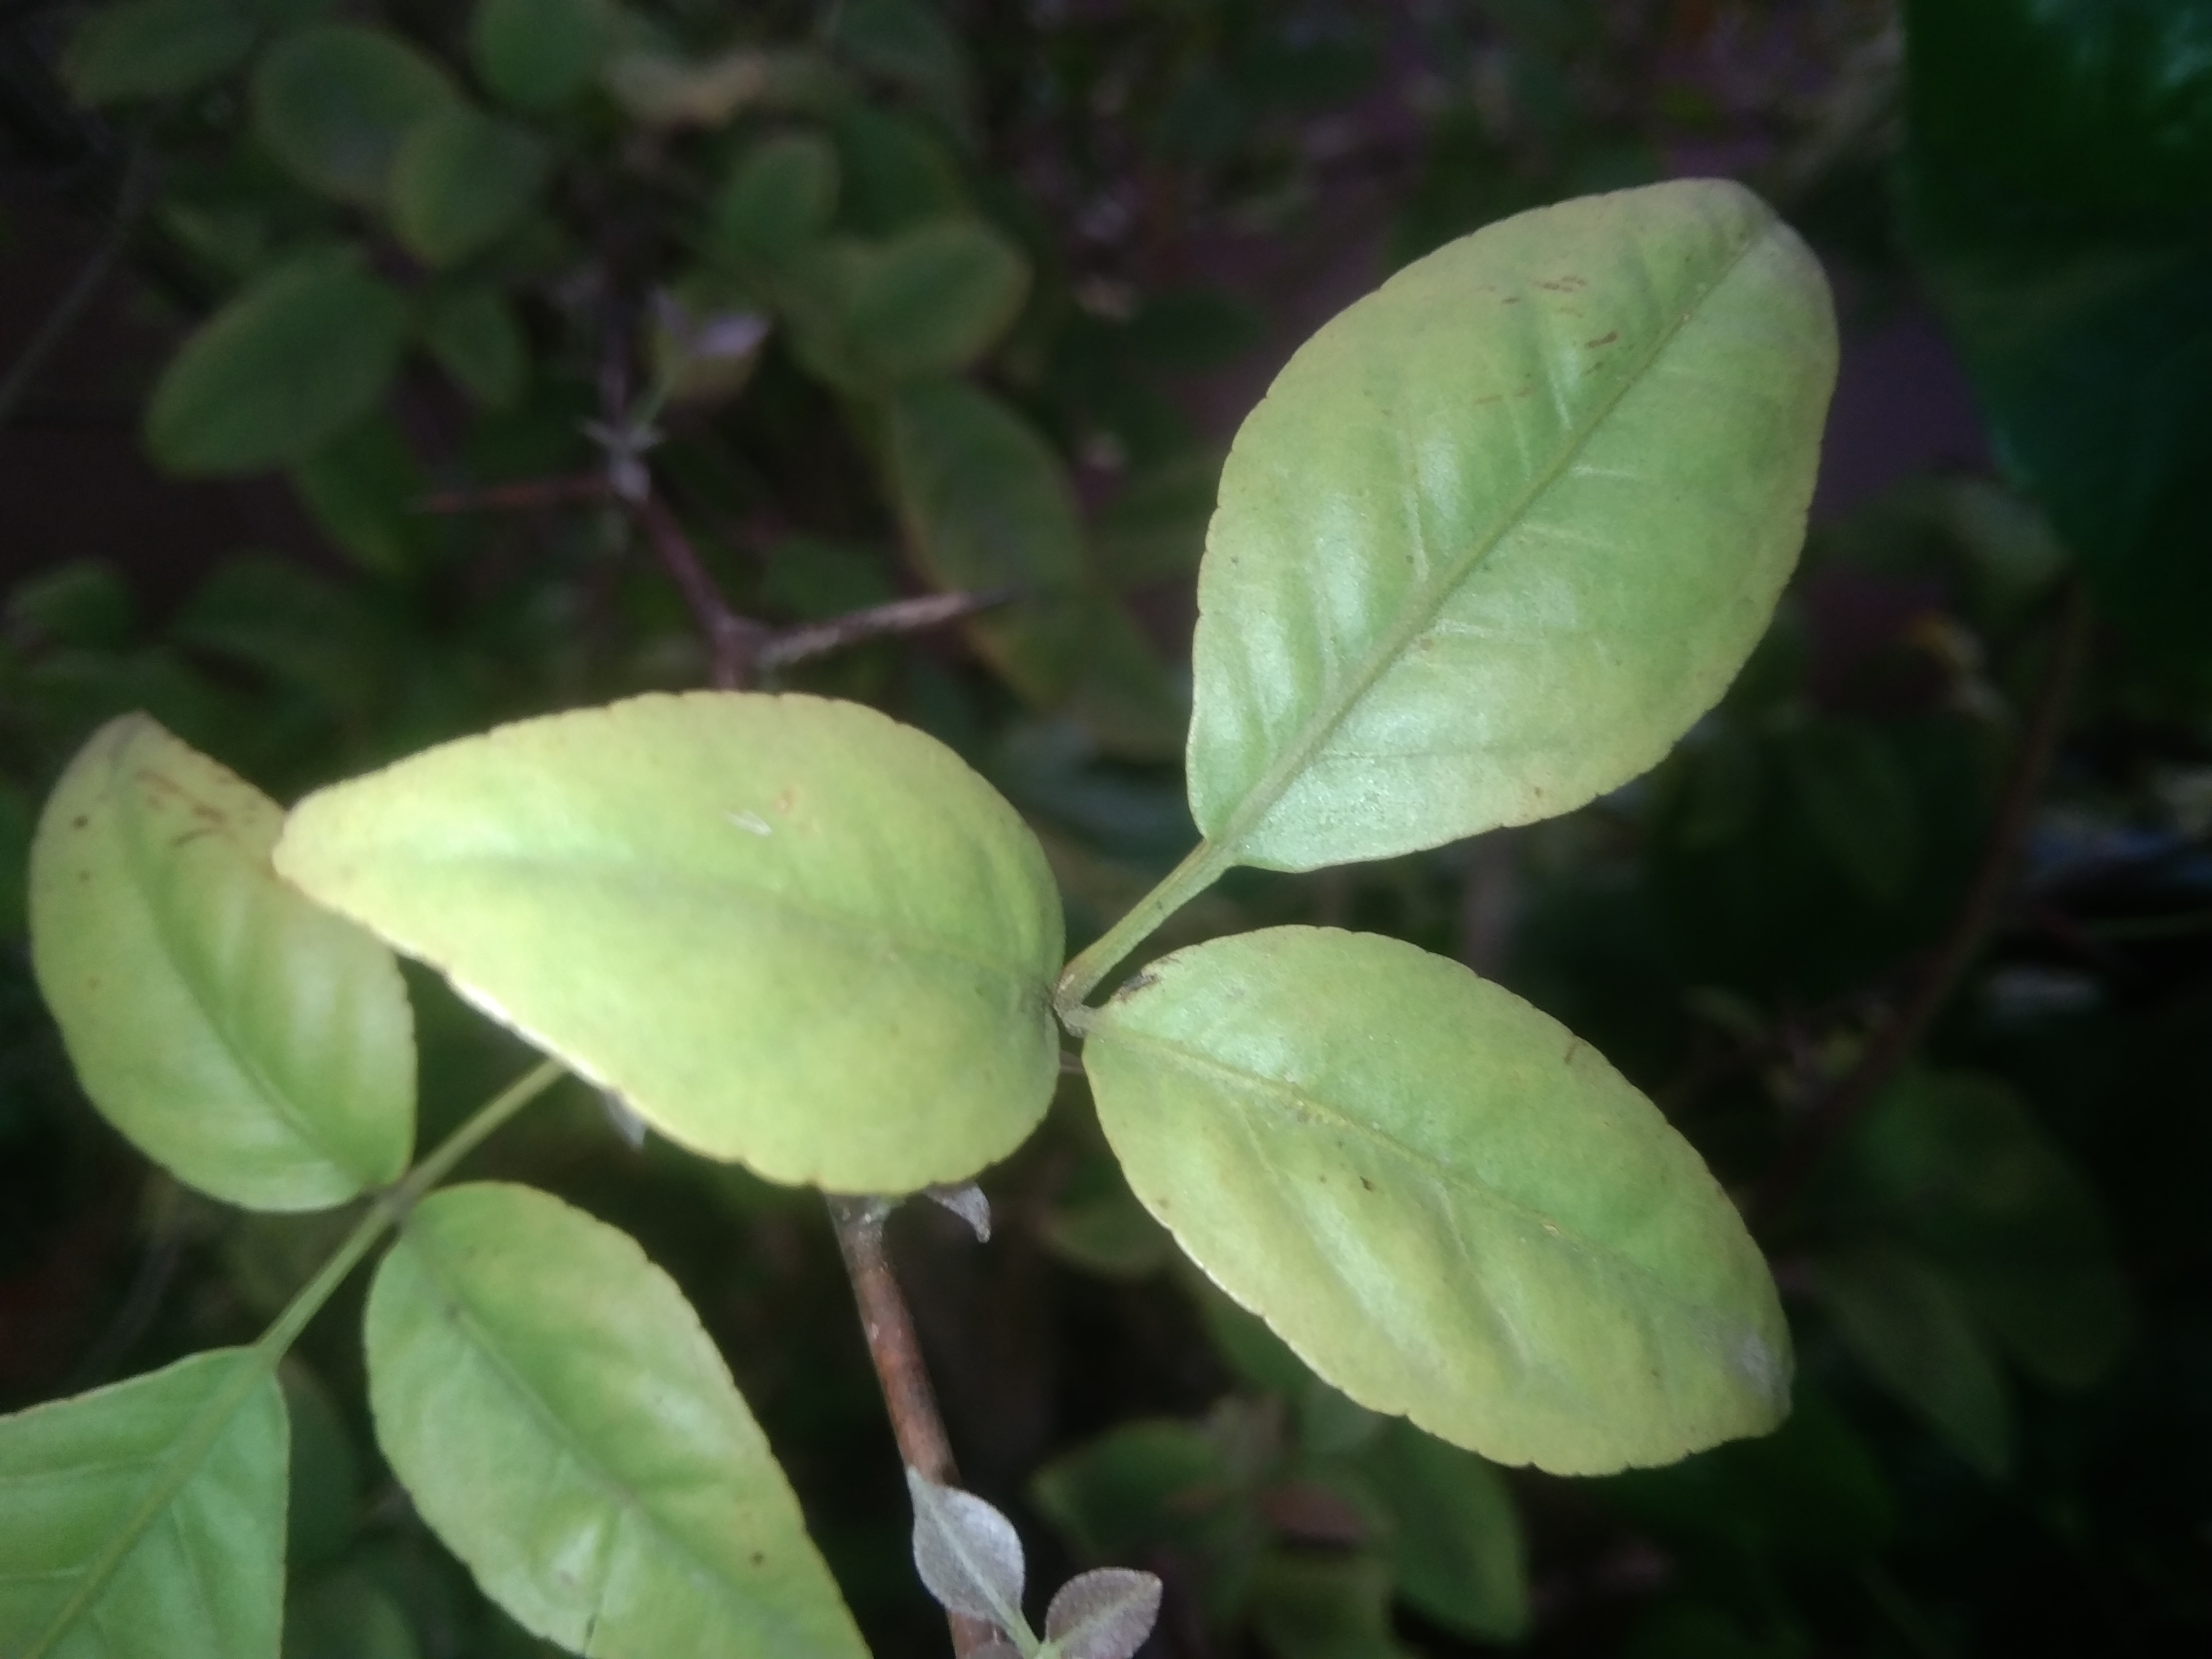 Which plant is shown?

wood apple
